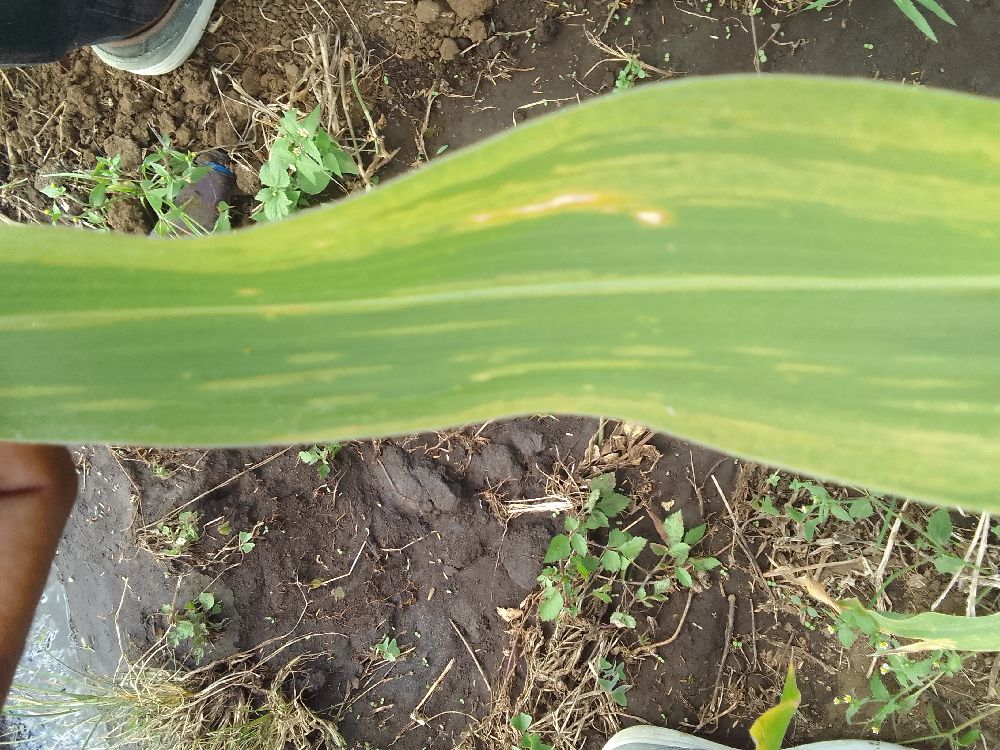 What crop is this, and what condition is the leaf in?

maize, maize lethal necrosis
